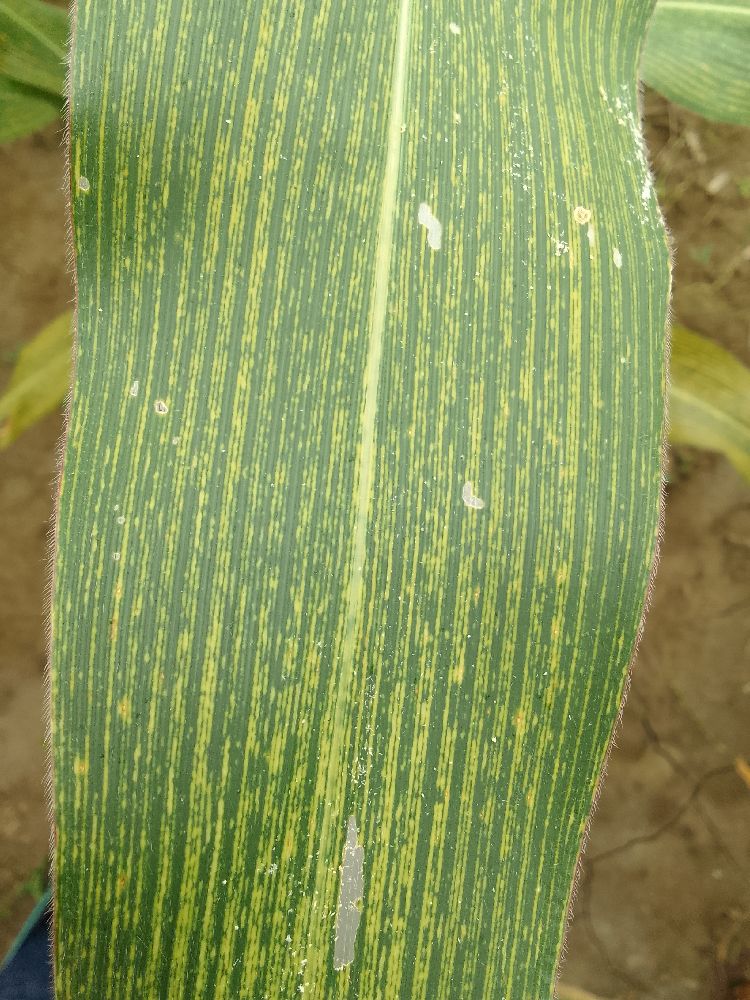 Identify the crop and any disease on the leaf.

maize, maize streak virus
